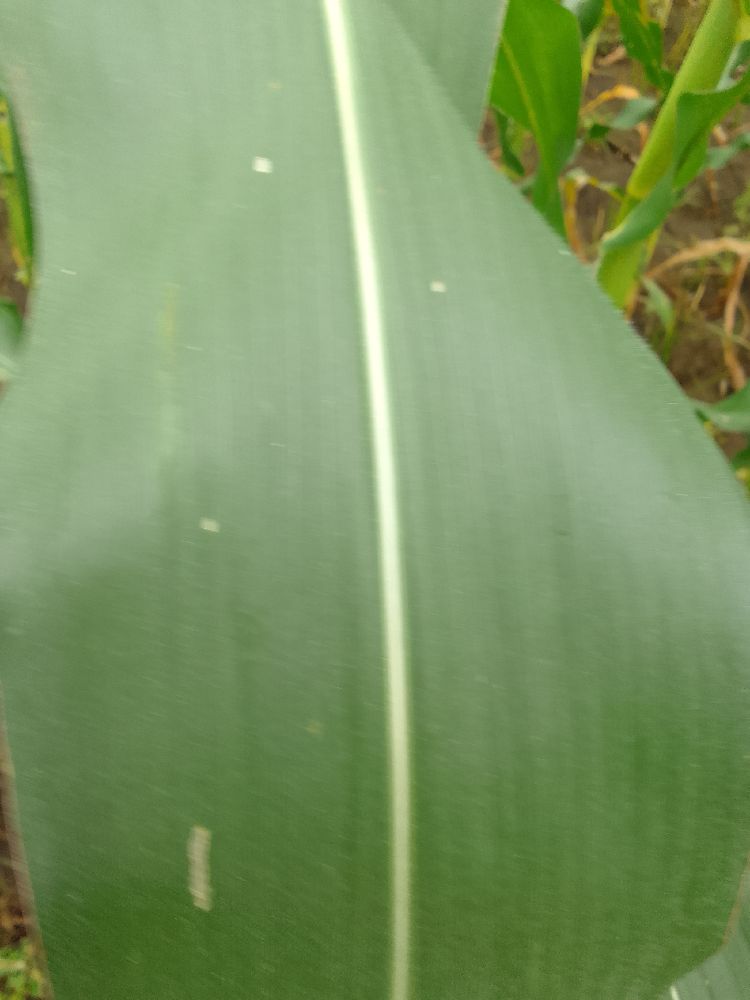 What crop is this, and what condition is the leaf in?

maize, healthy
